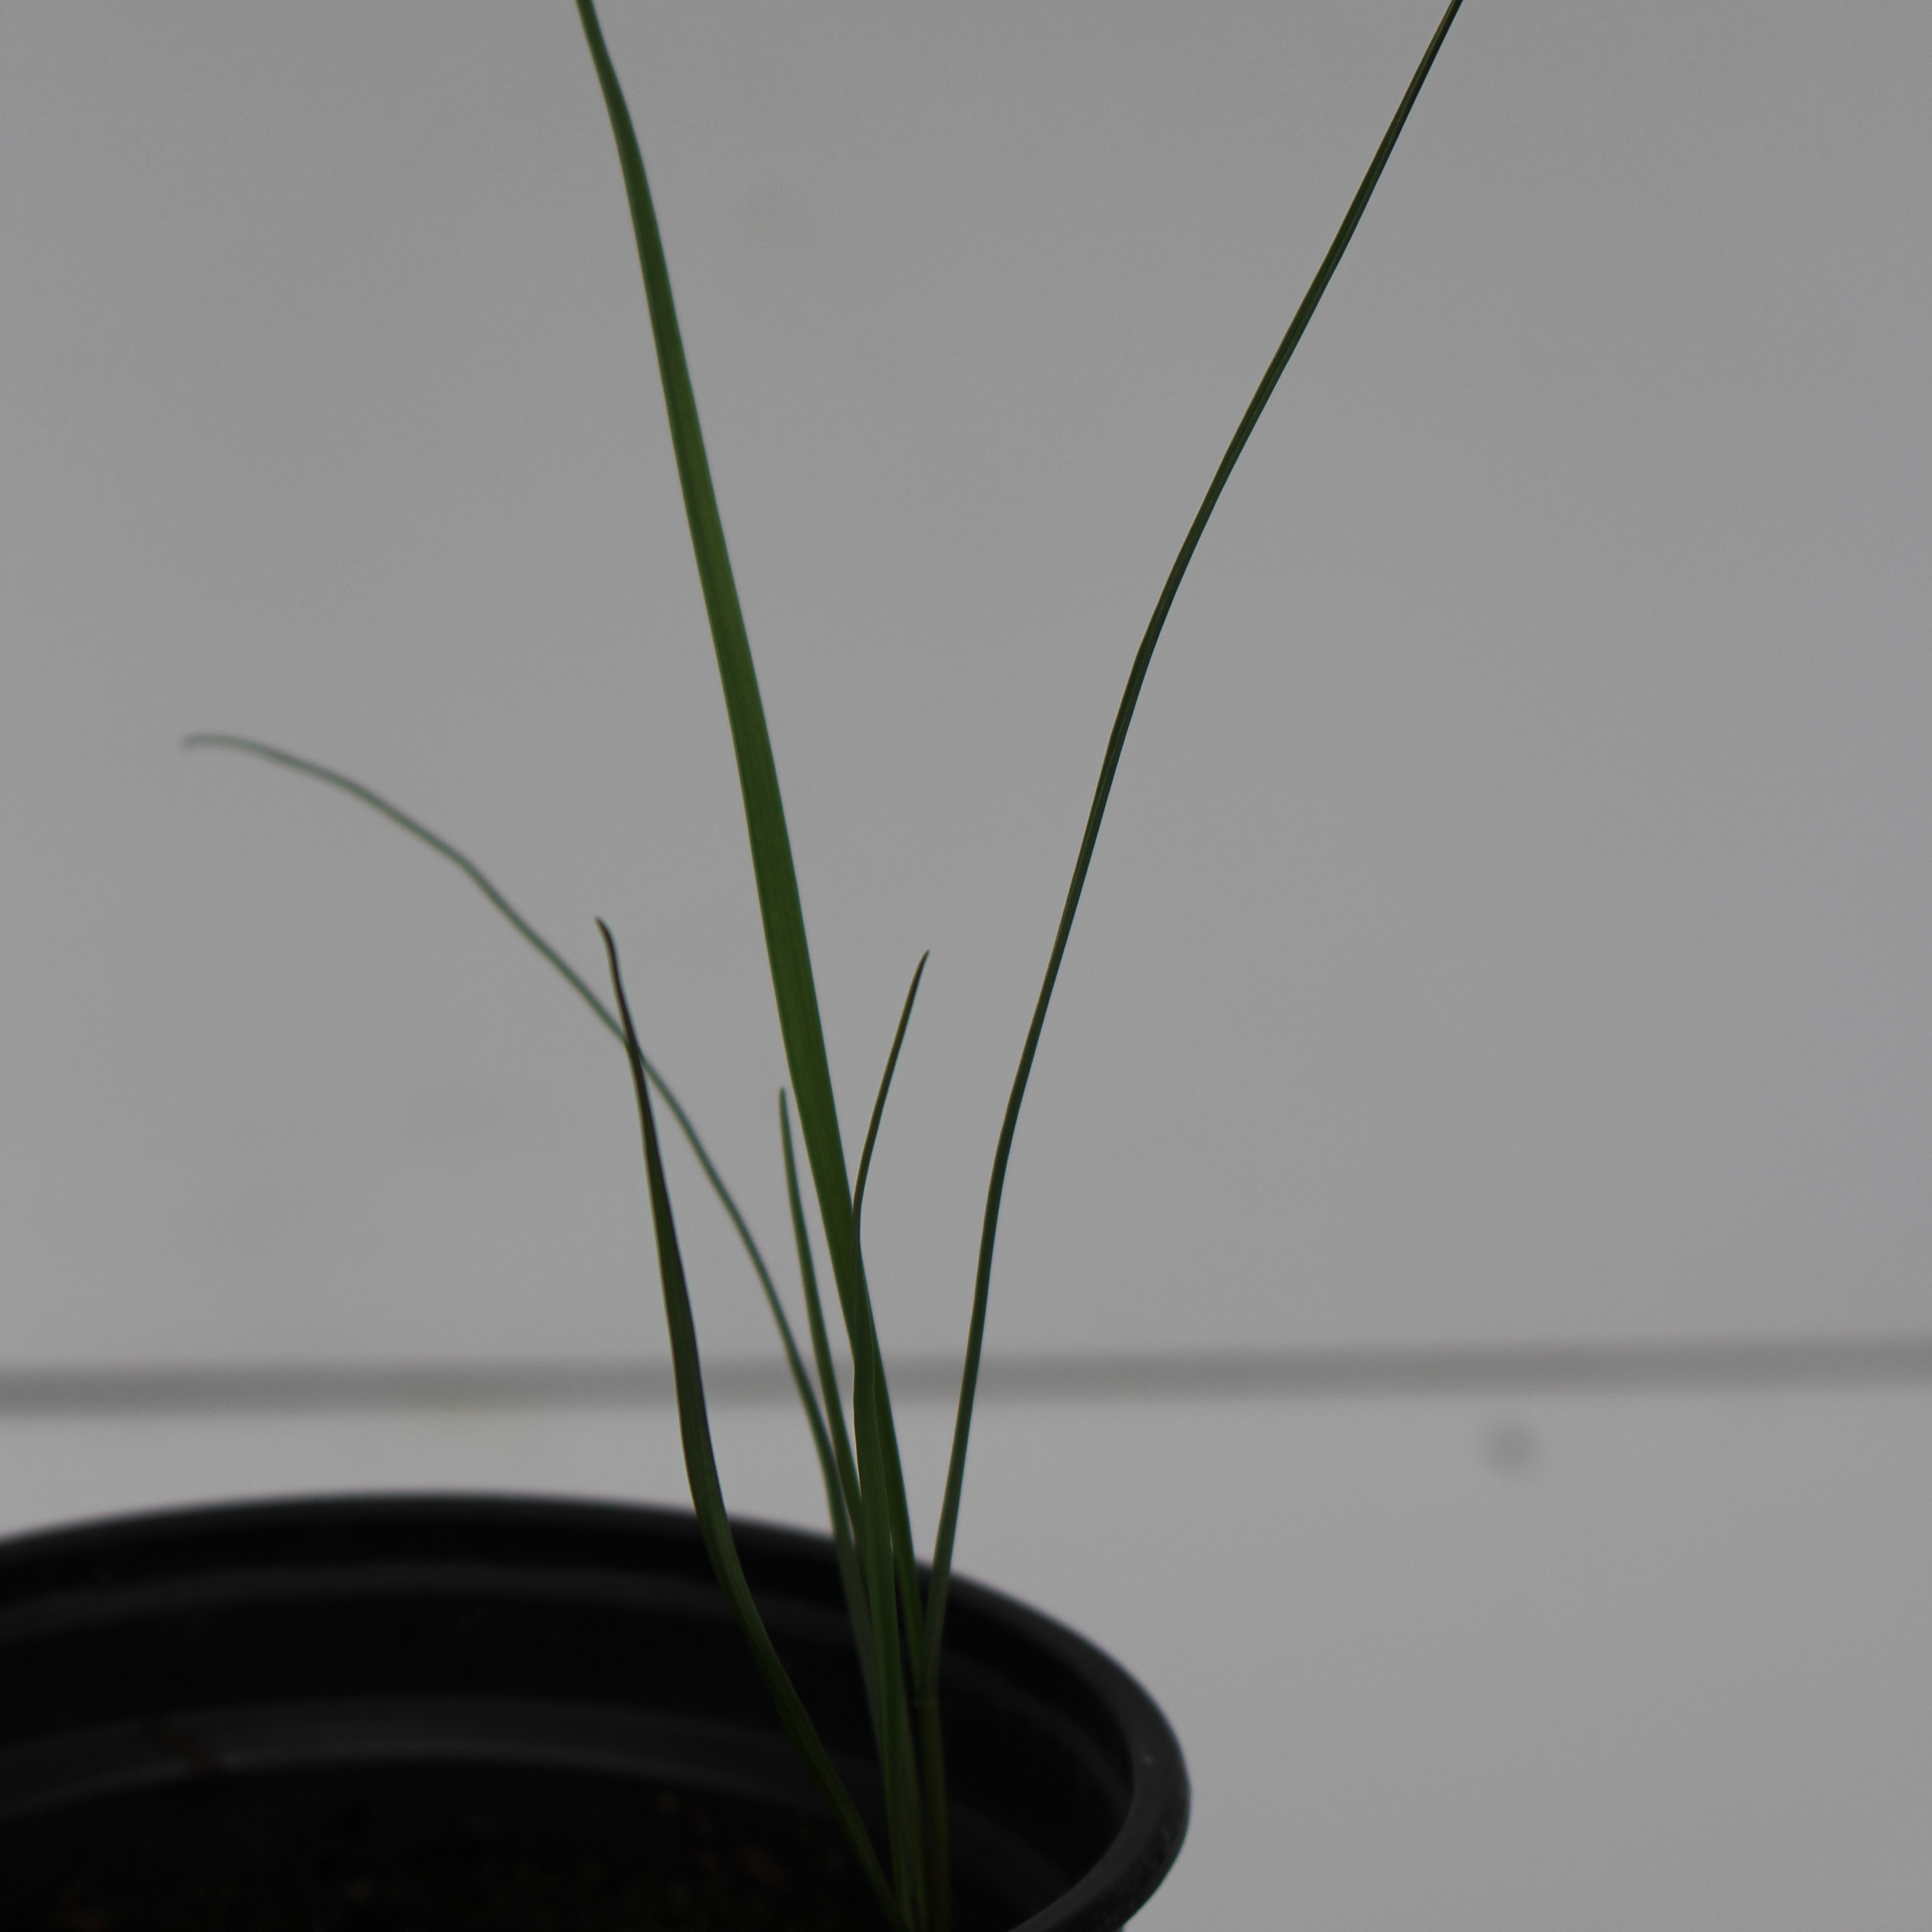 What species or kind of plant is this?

Lolium multiflorum
